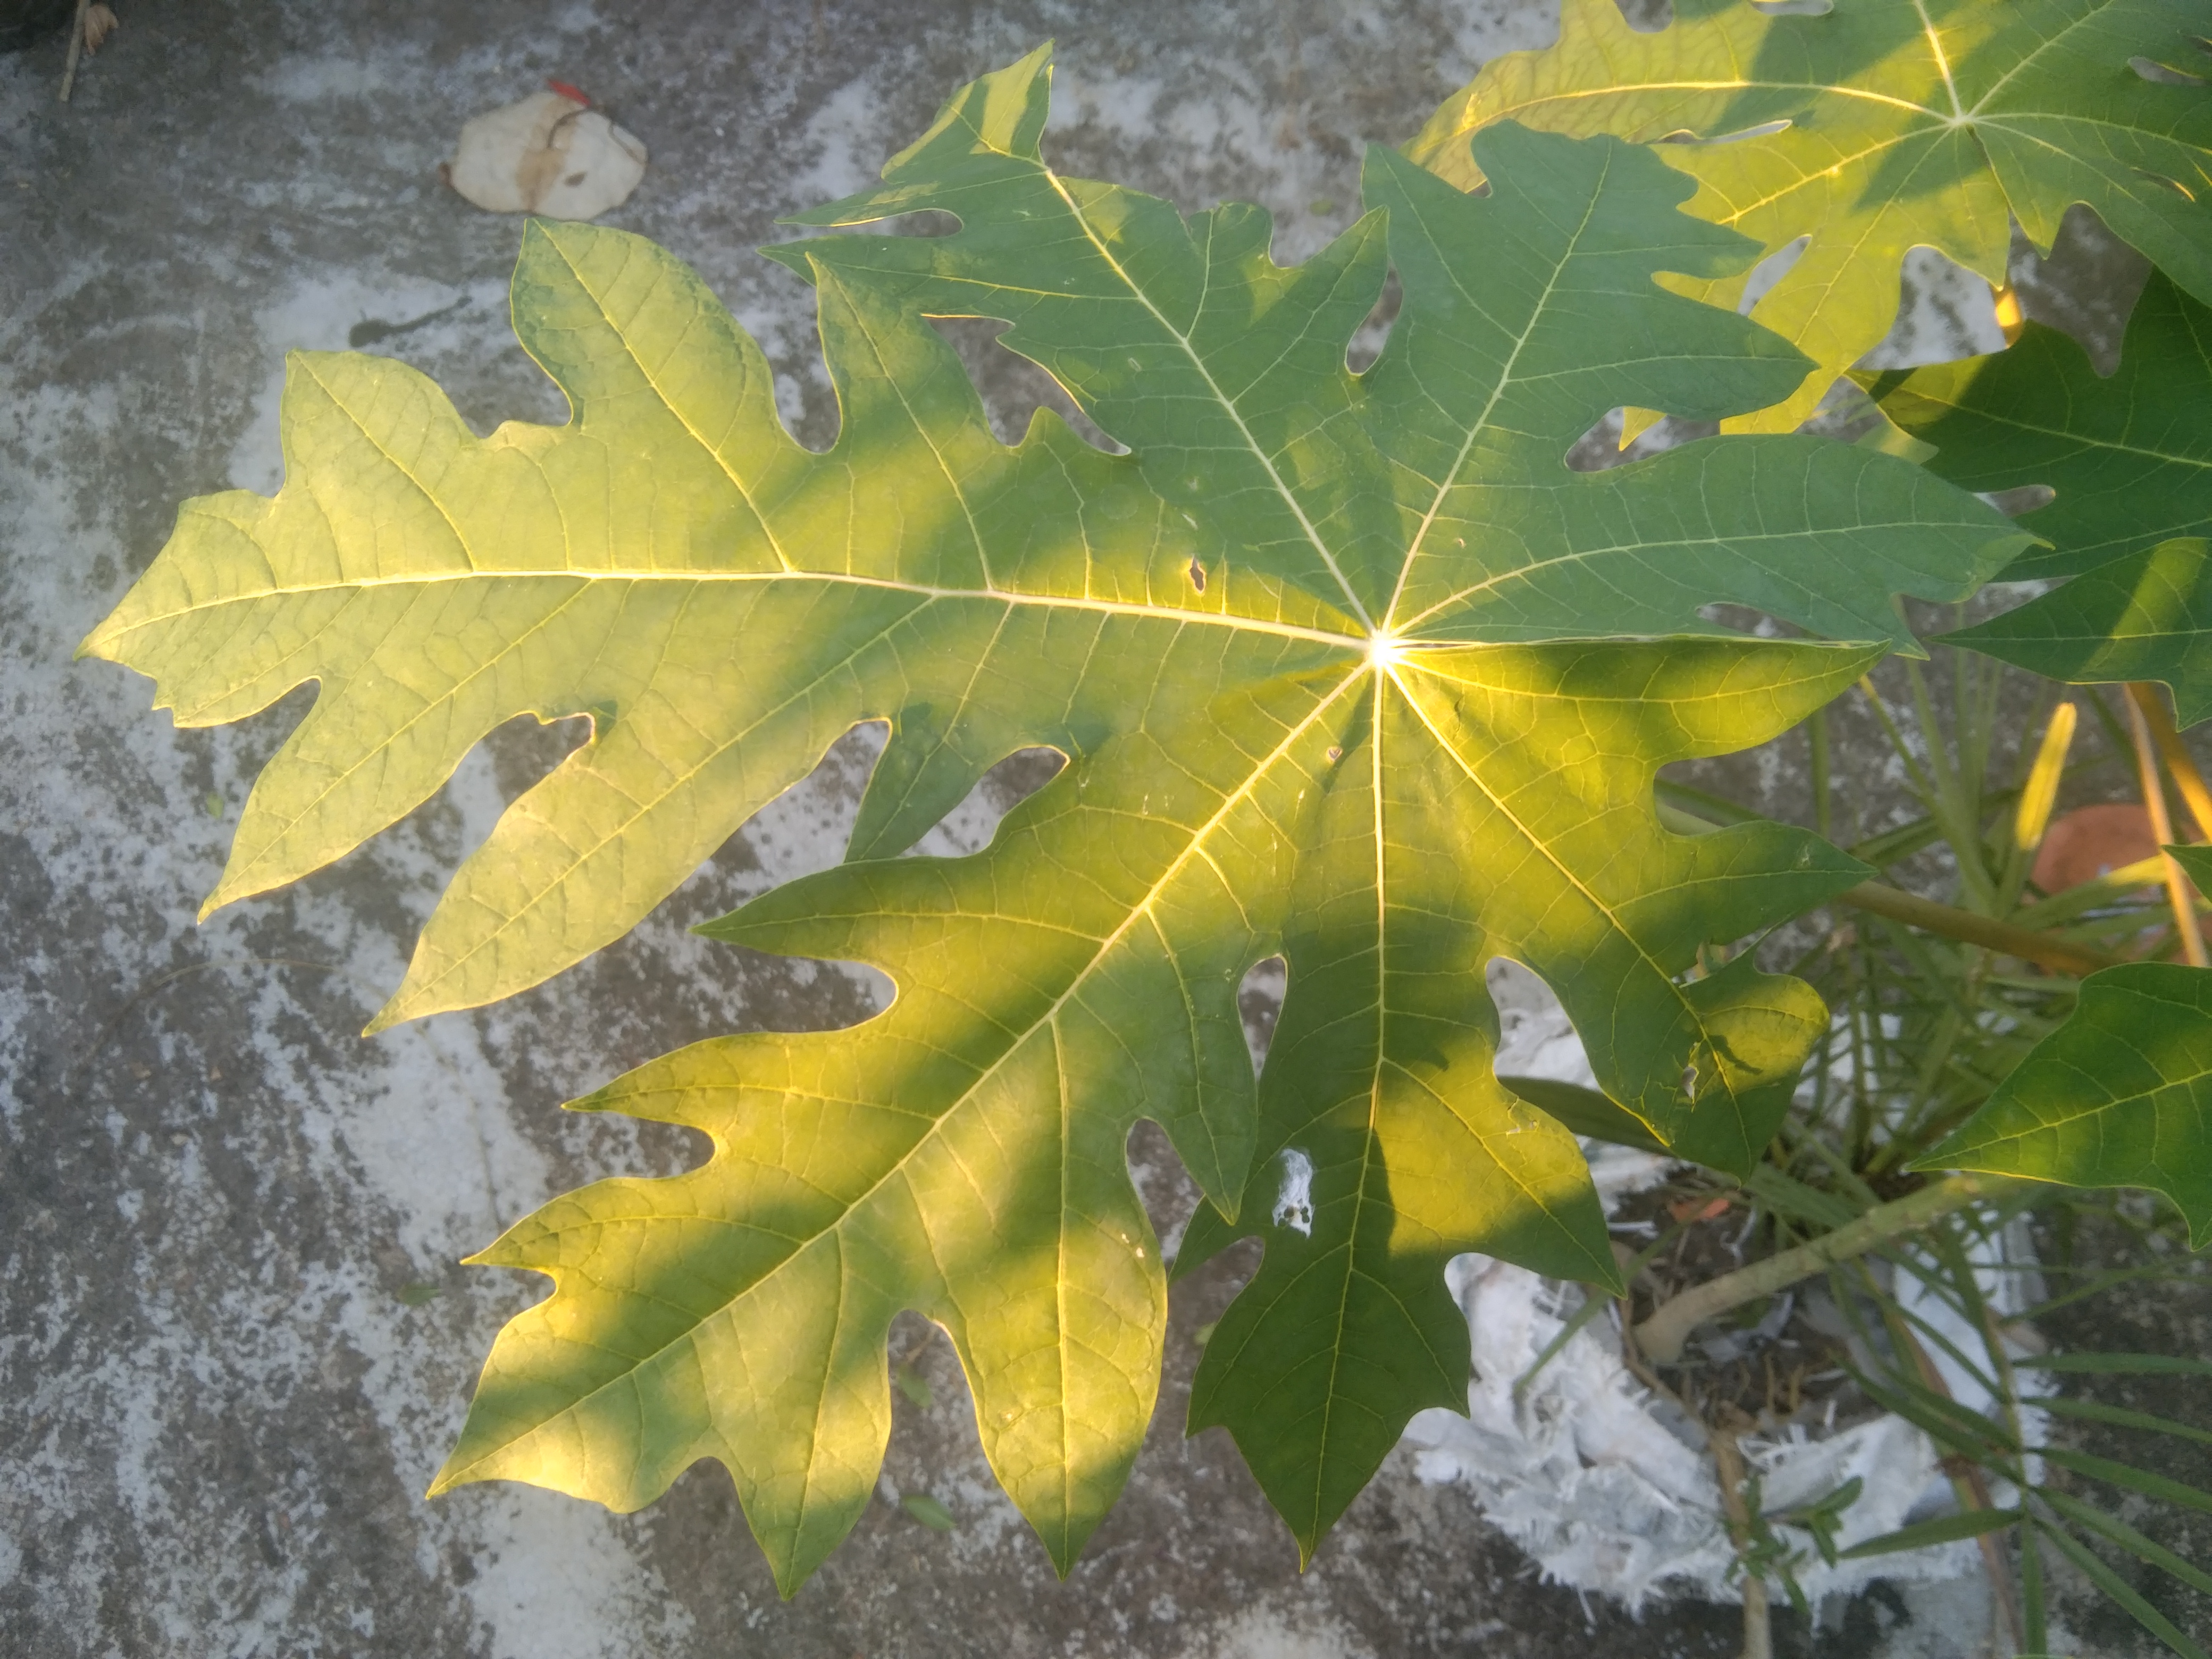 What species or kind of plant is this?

papaya
